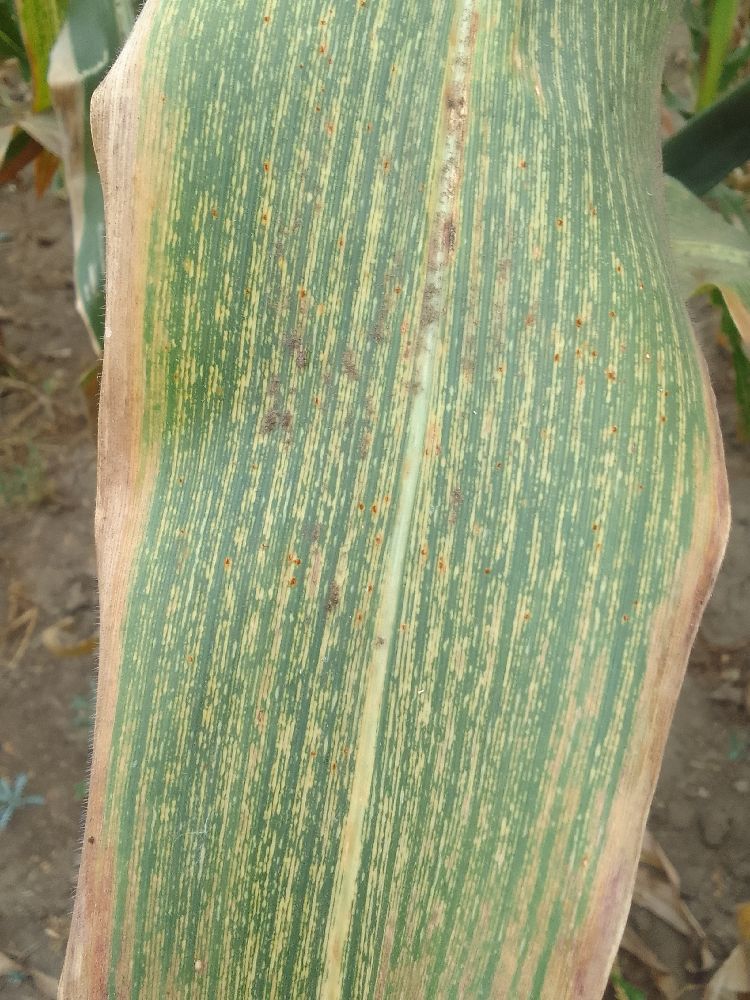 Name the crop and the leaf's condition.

maize, maize streak virus
